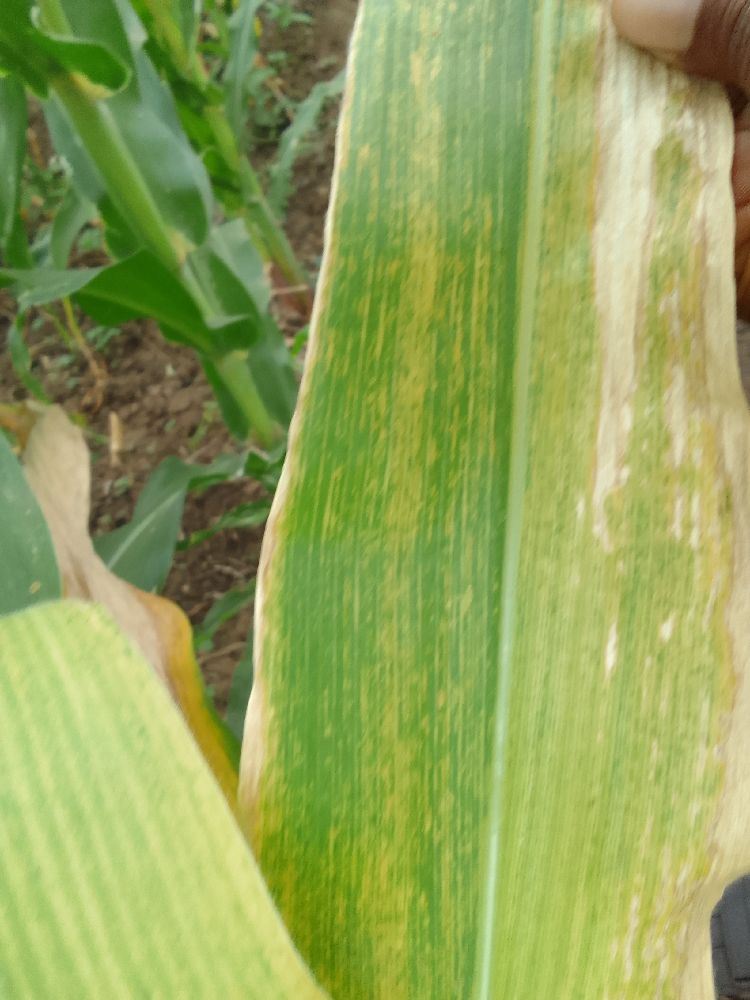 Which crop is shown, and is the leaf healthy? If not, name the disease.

maize, maize lethal necrosis
